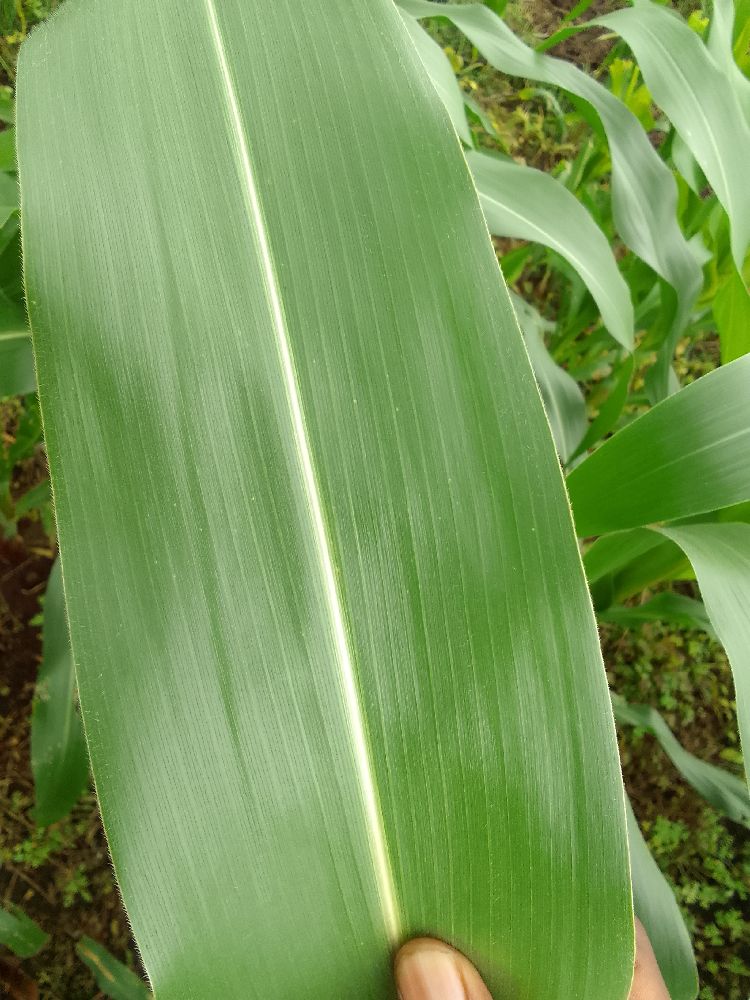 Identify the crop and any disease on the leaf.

maize, healthy
